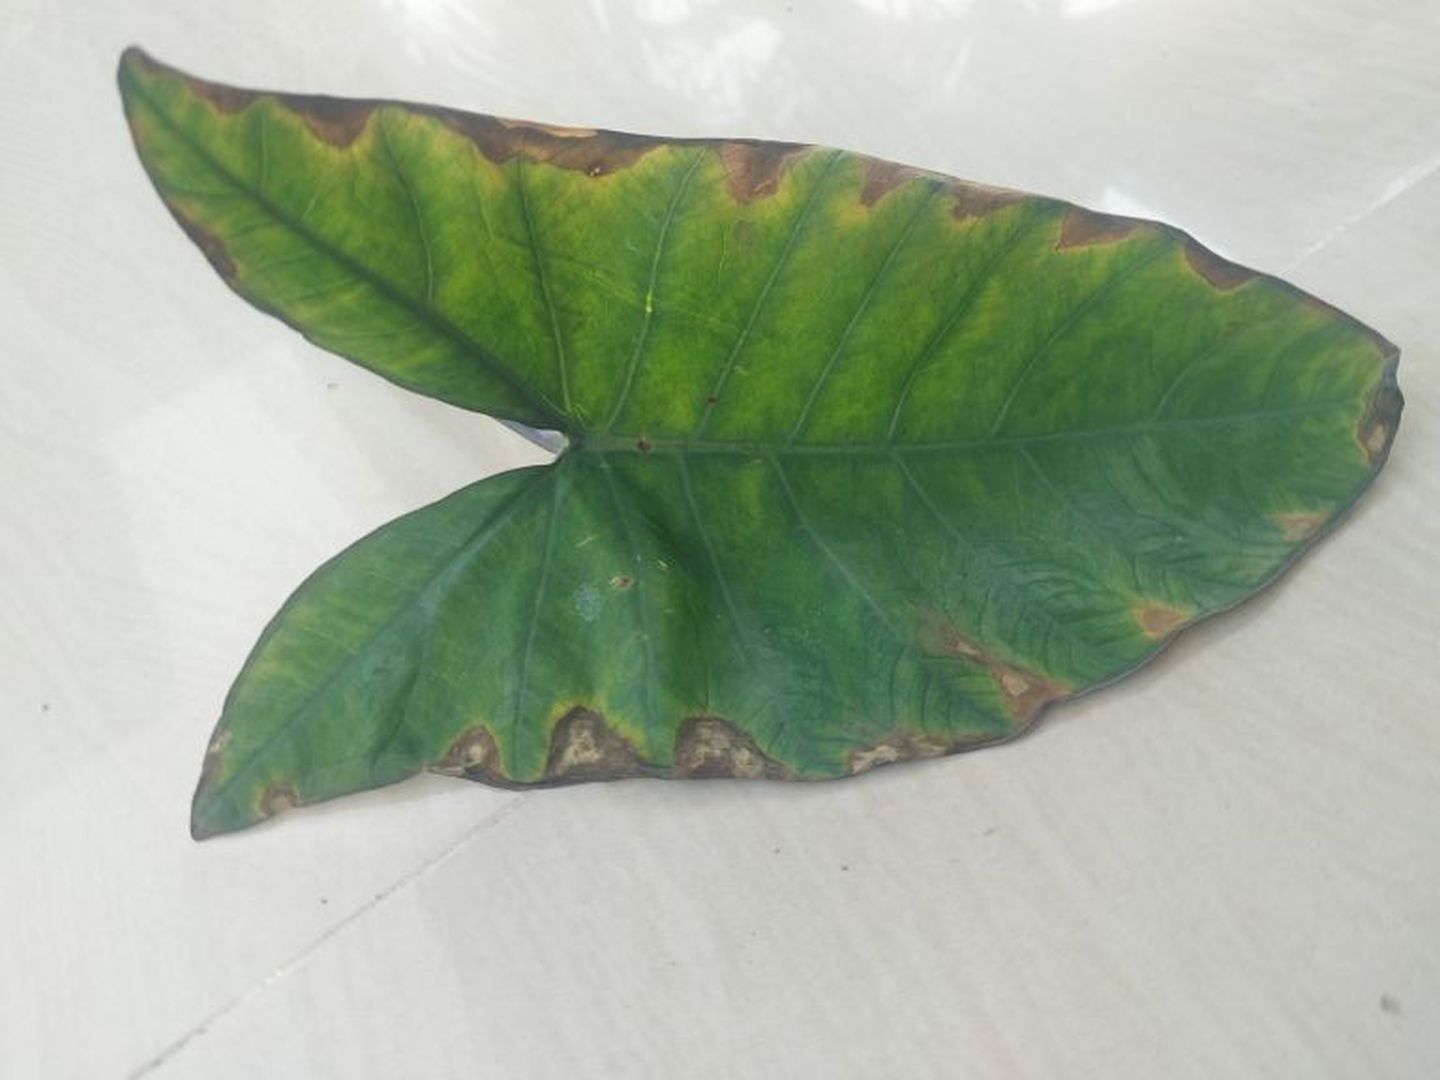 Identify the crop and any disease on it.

taro, leaf blight
